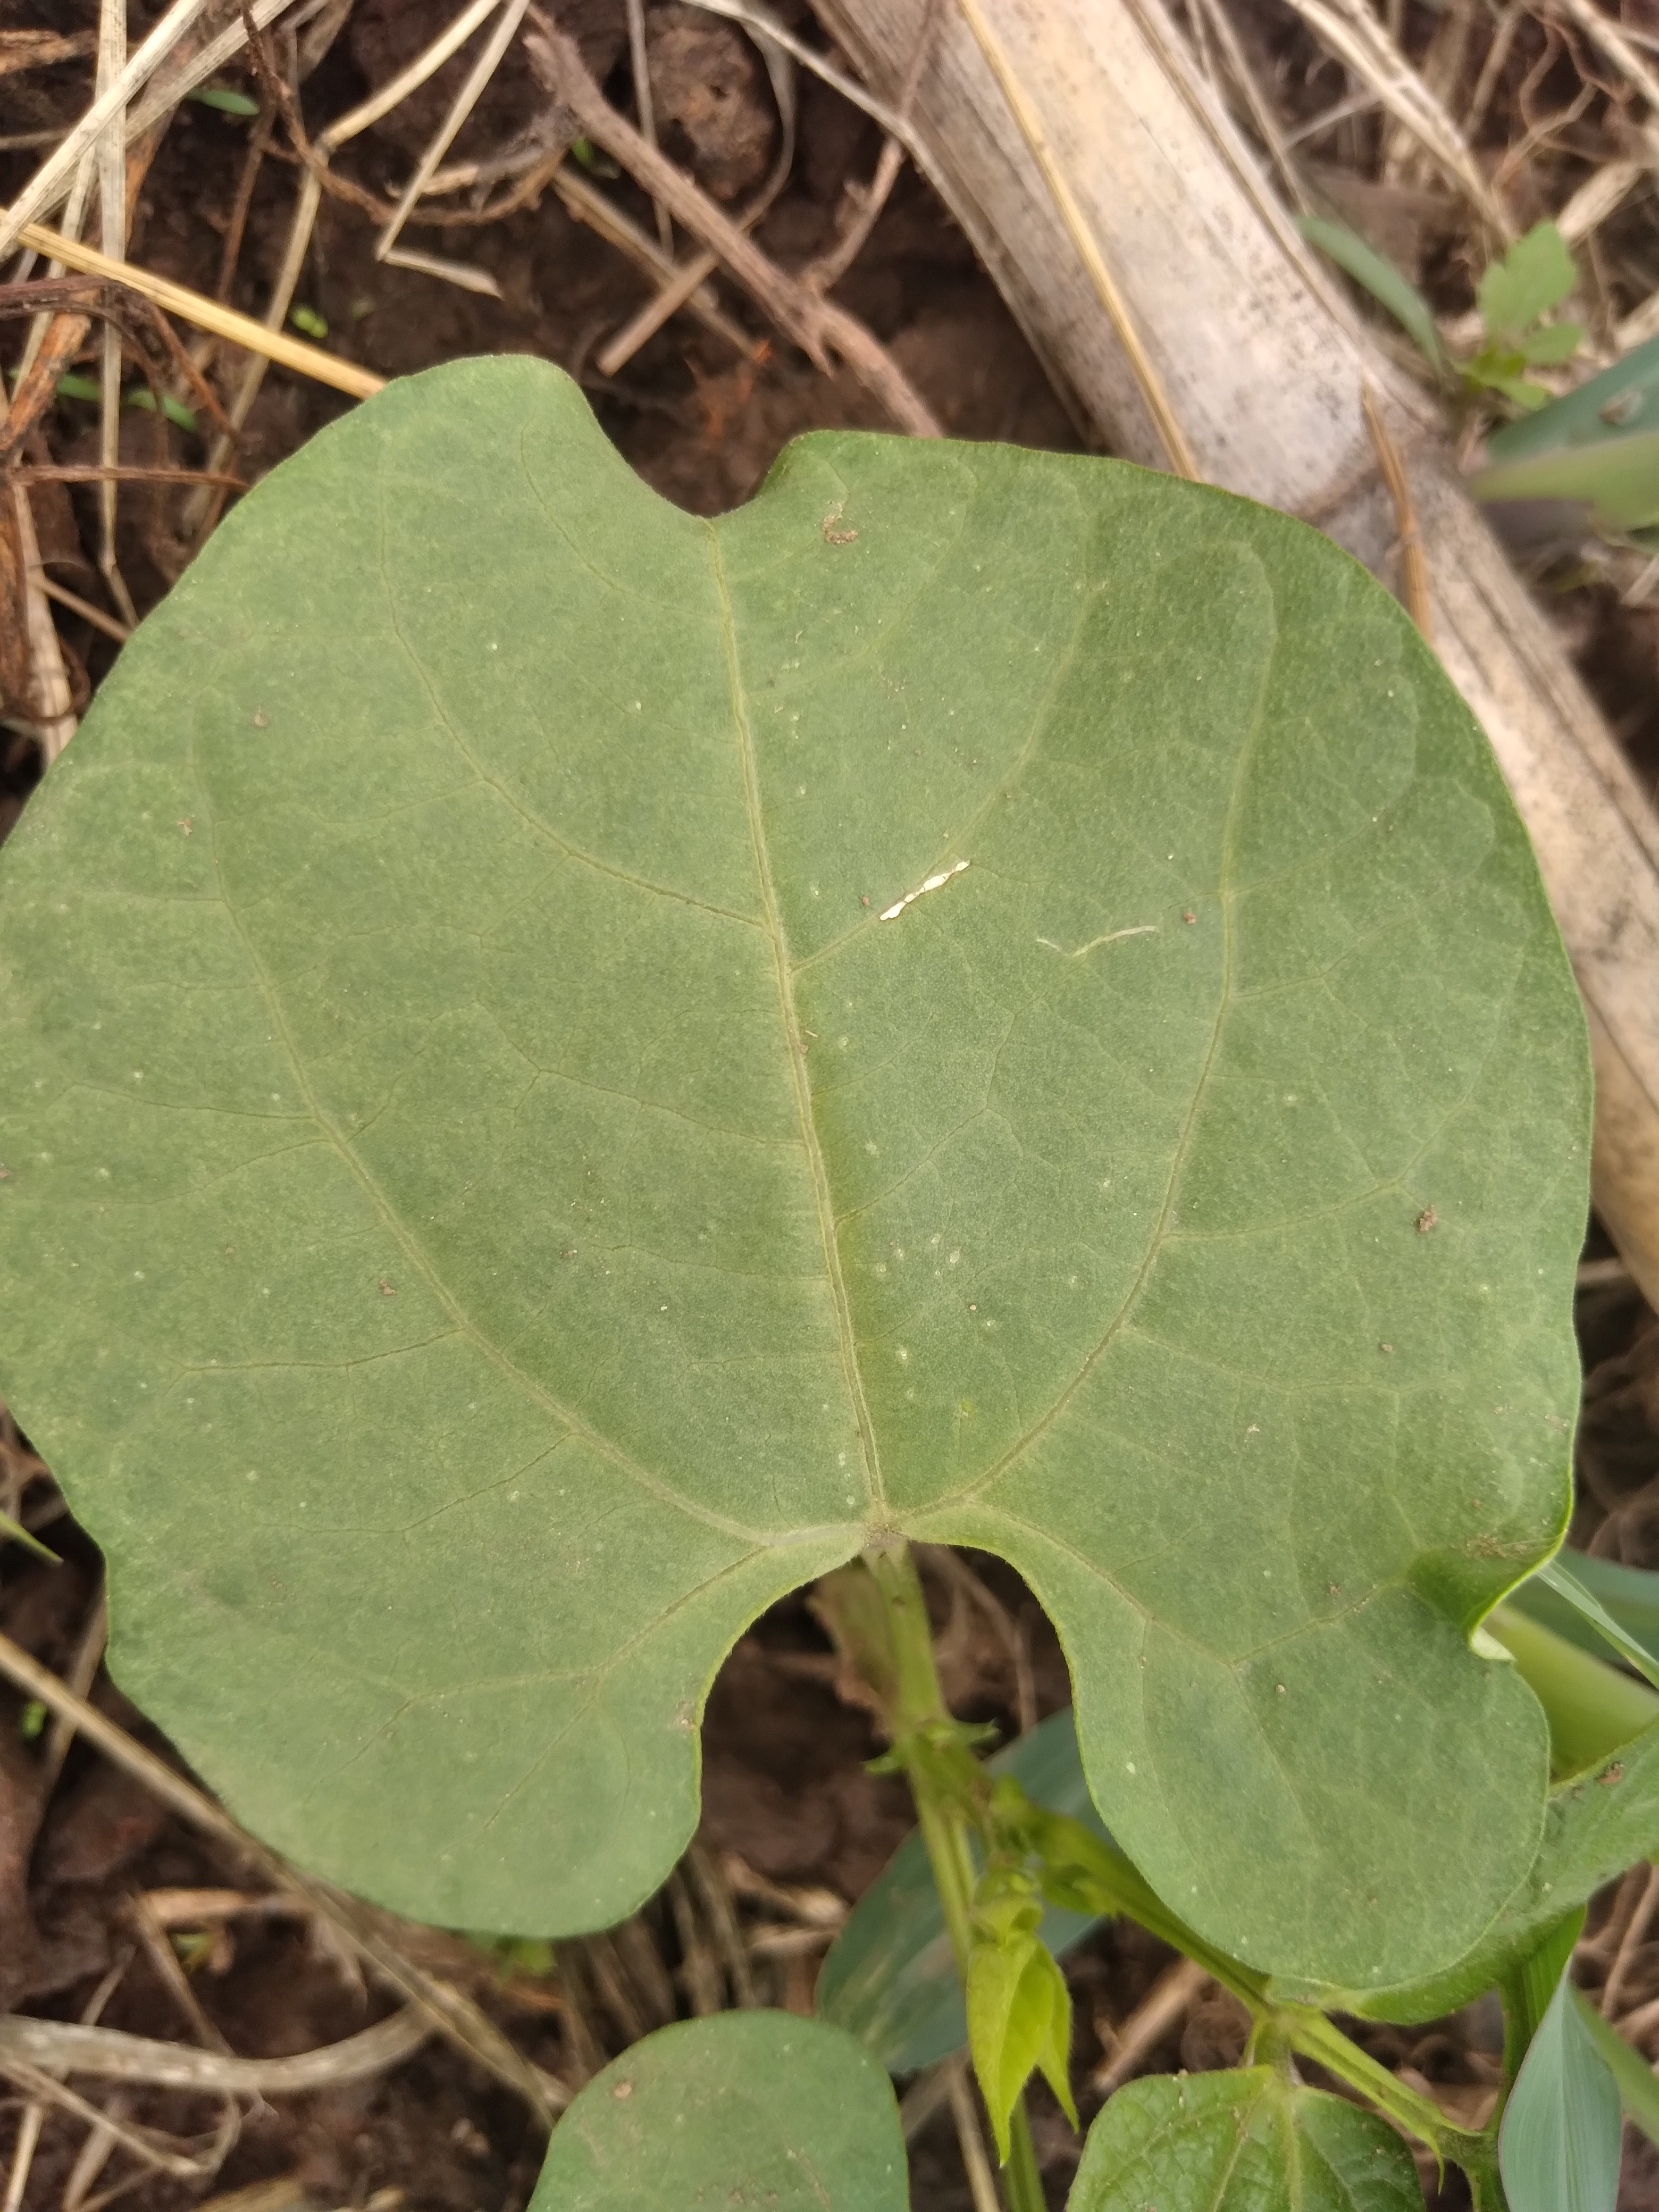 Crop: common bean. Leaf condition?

healthy
